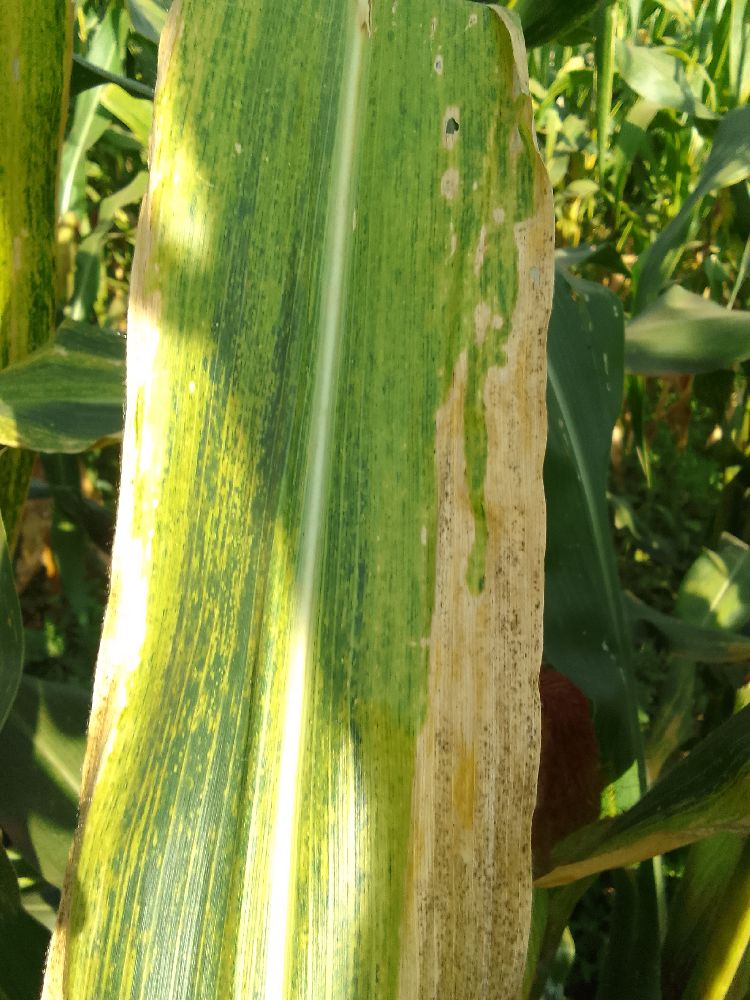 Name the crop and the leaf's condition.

maize, maize lethal necrosis
